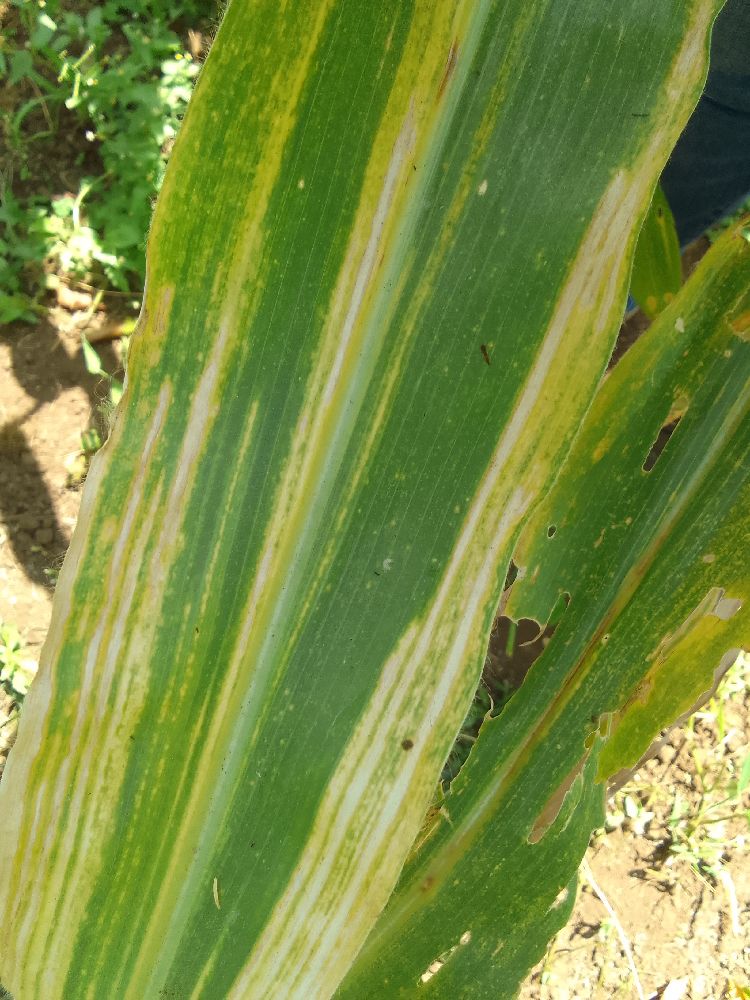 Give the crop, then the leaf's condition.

maize, maize lethal necrosis
